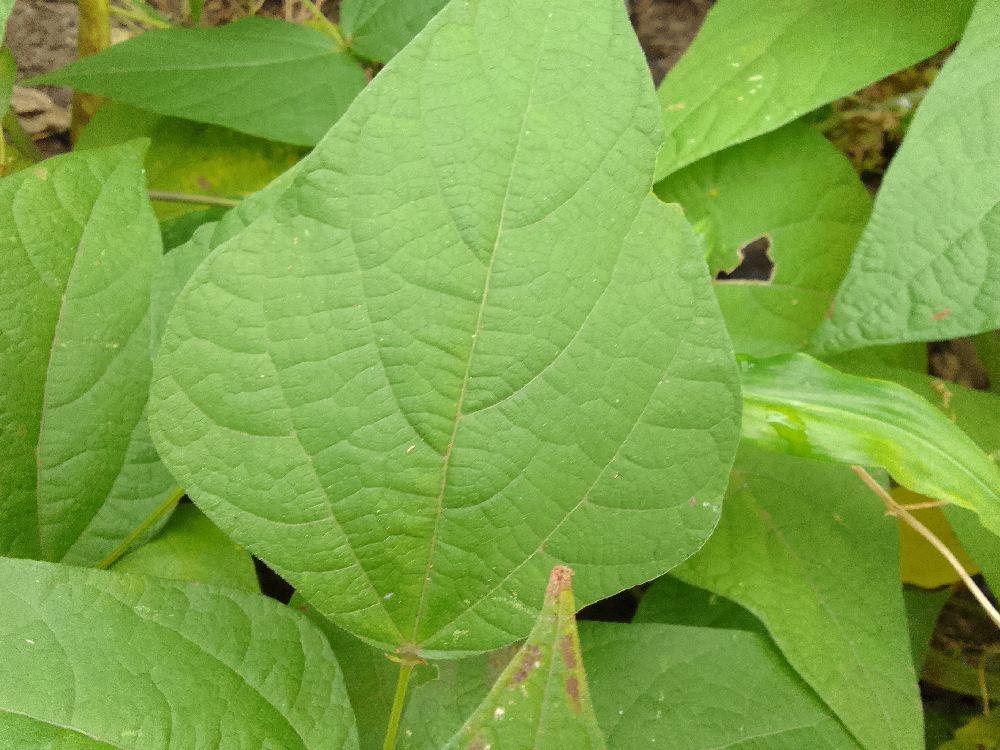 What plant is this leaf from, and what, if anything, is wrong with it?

common bean, healthy
